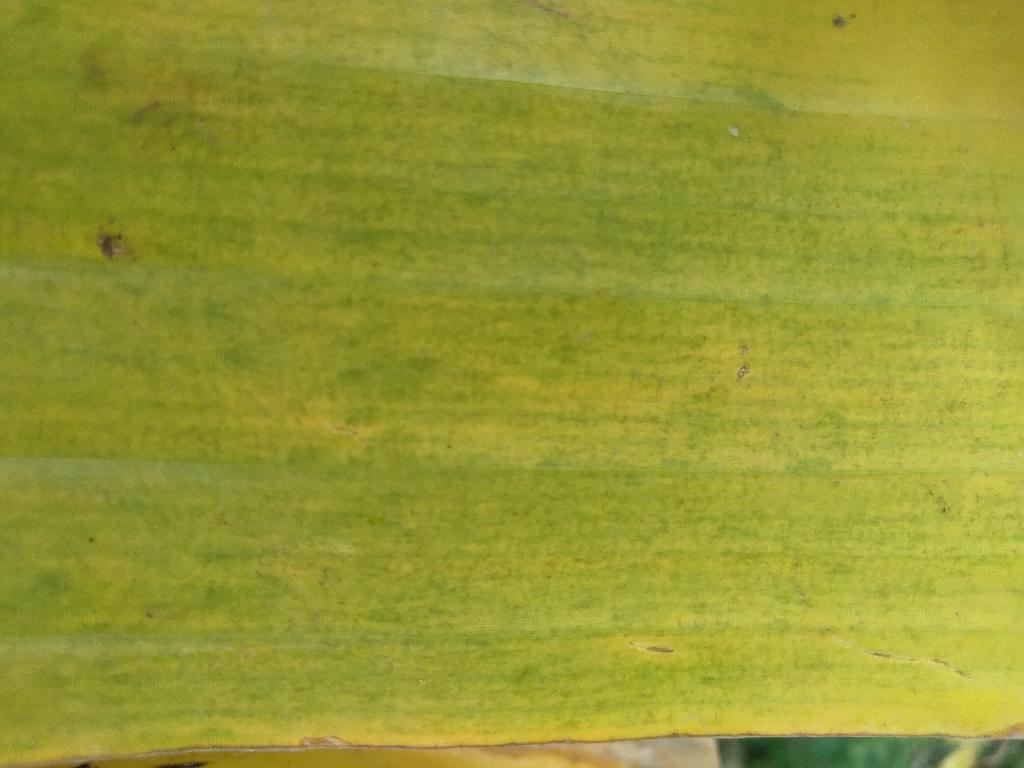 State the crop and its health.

banana, fusarium wilt race 1
